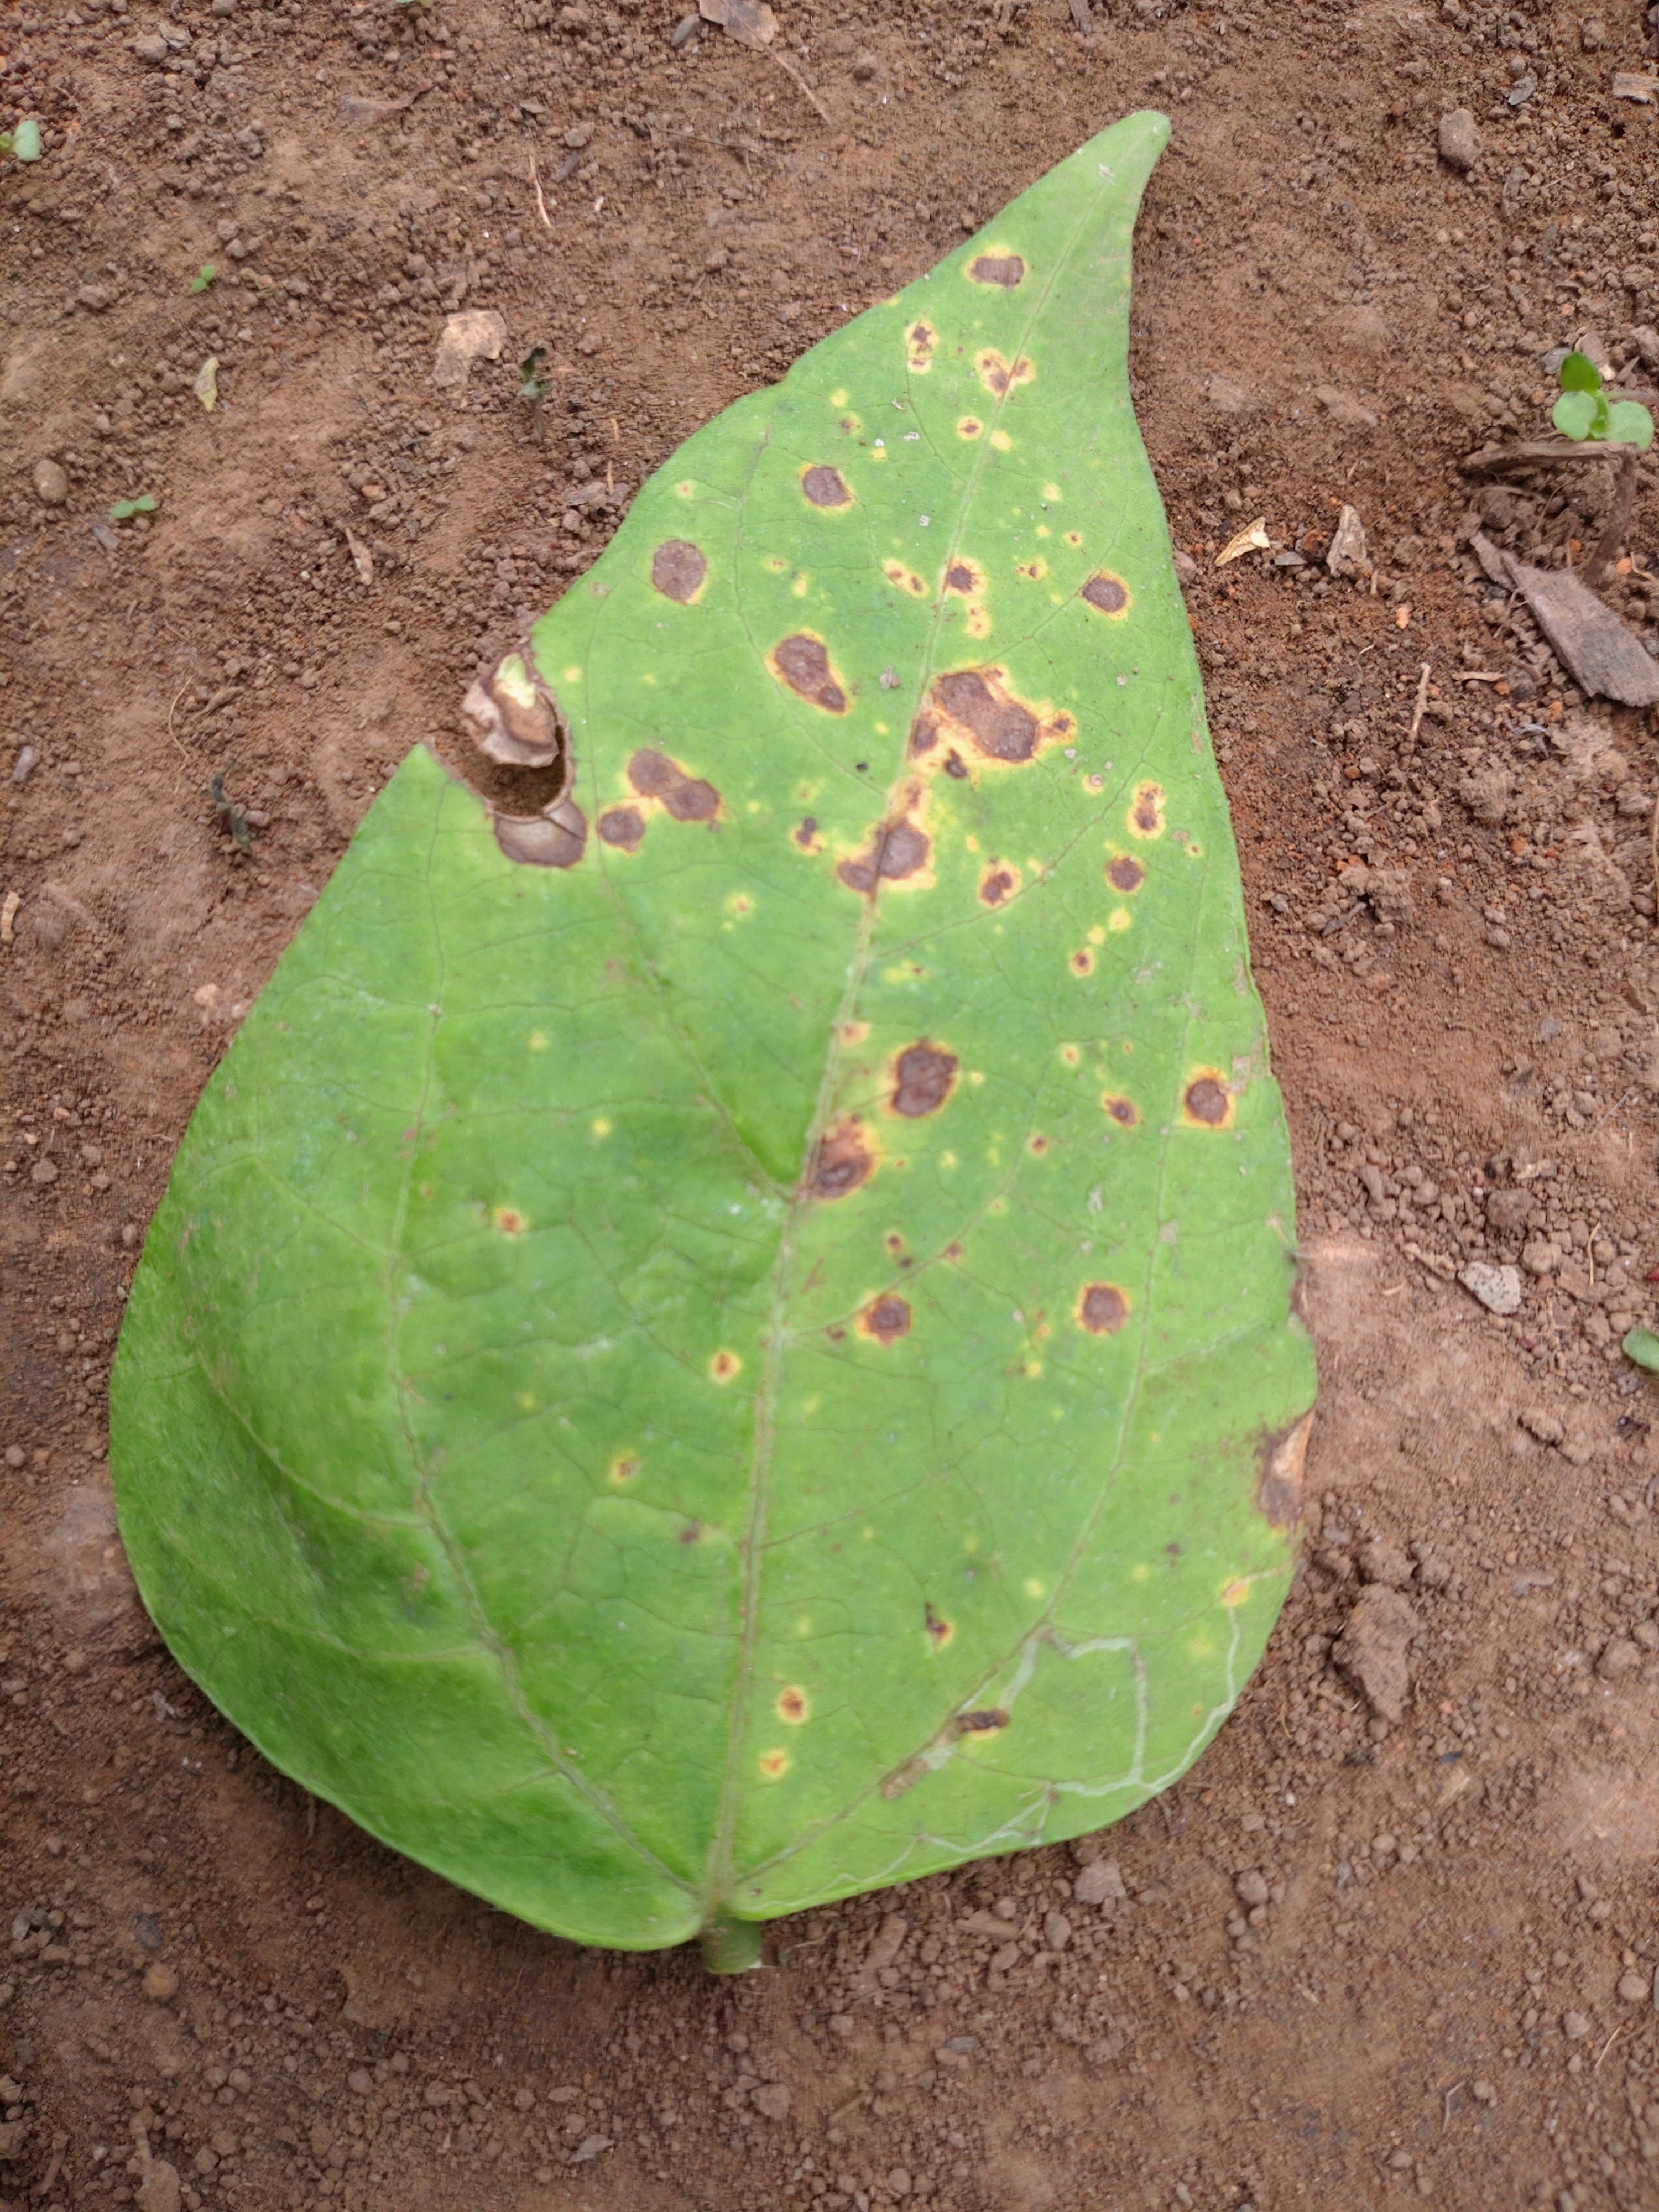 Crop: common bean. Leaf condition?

rust
